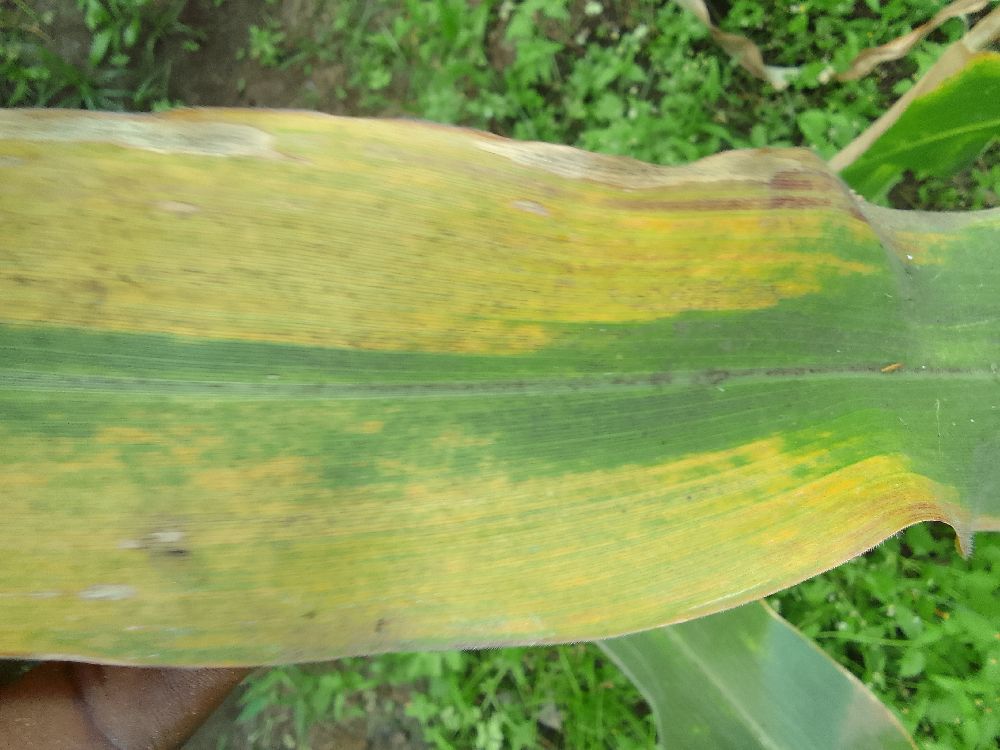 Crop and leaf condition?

maize, maize lethal necrosis
